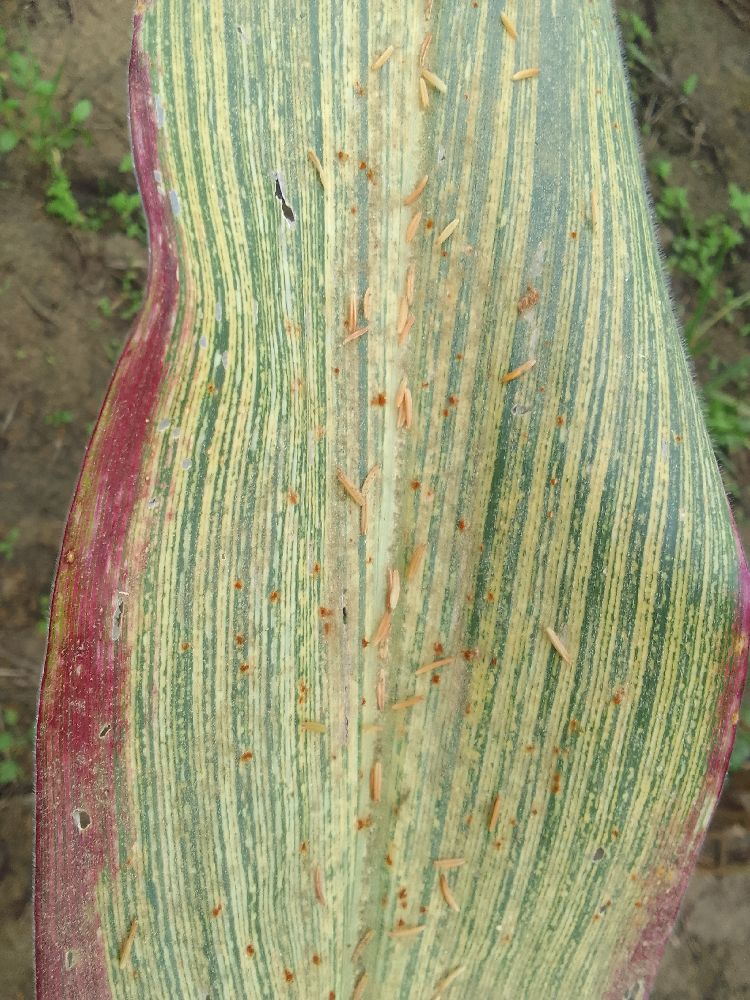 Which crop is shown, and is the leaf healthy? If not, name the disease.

maize, maize streak virus
